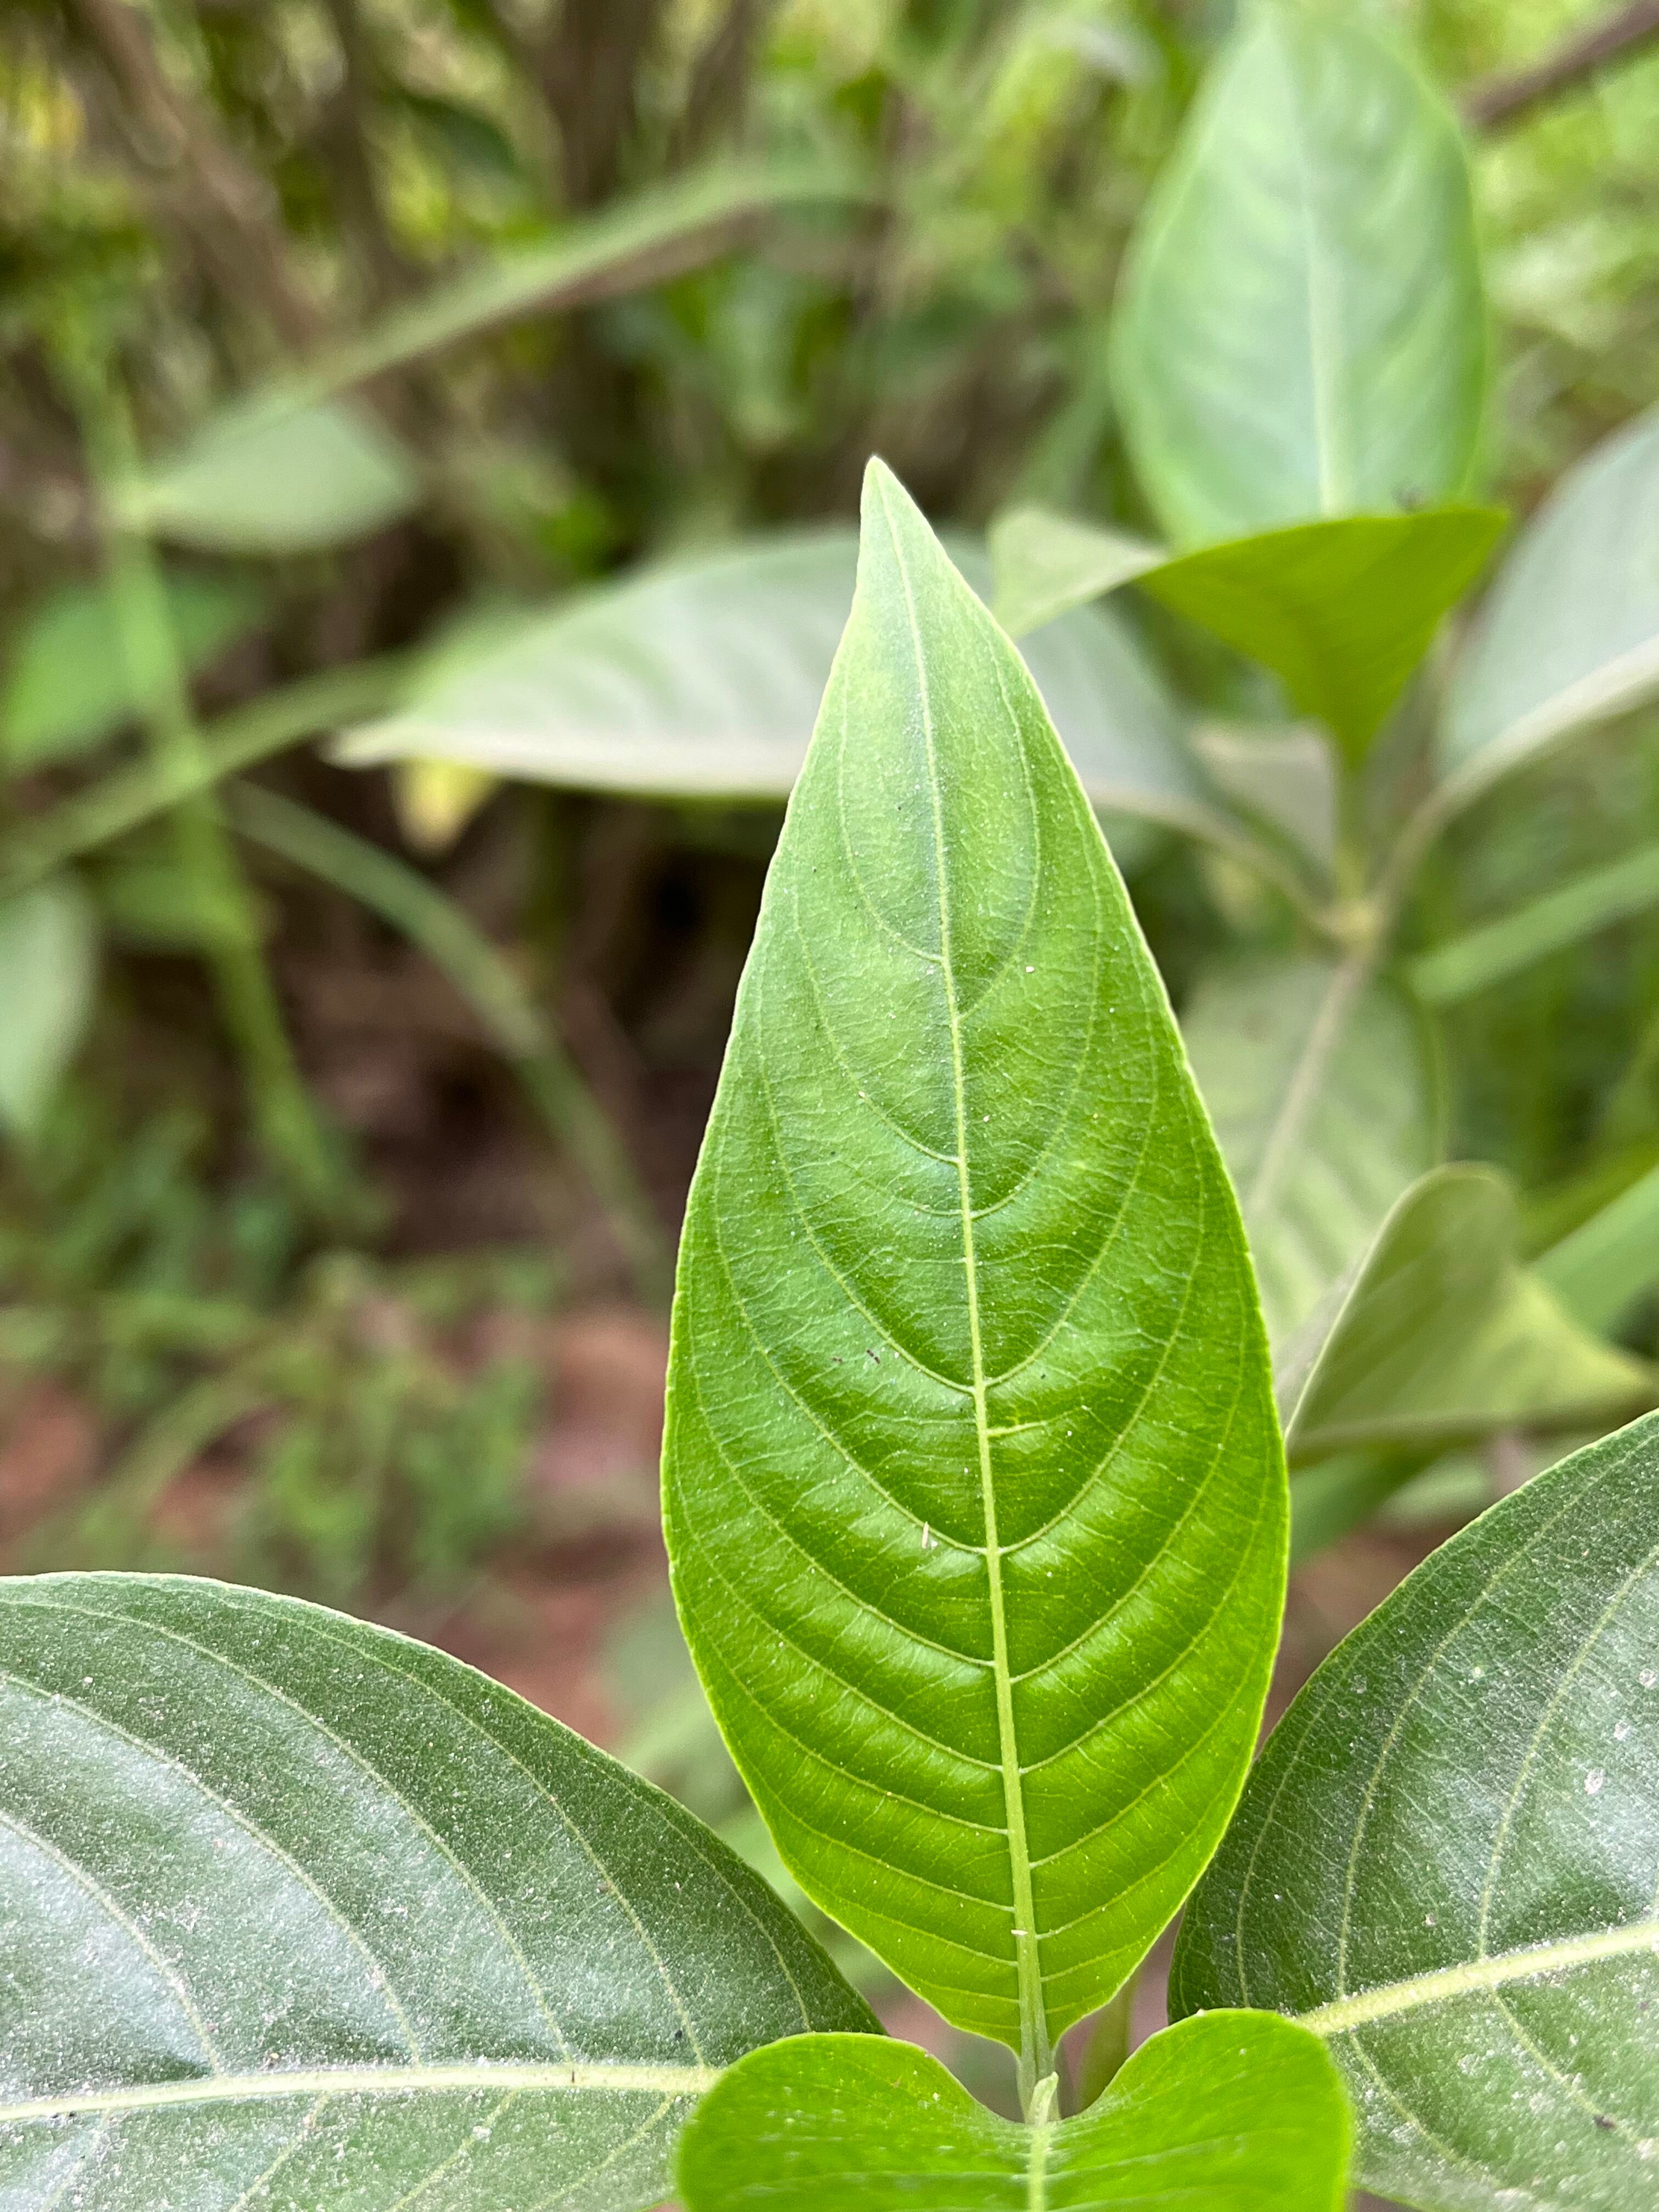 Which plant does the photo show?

vasaka
